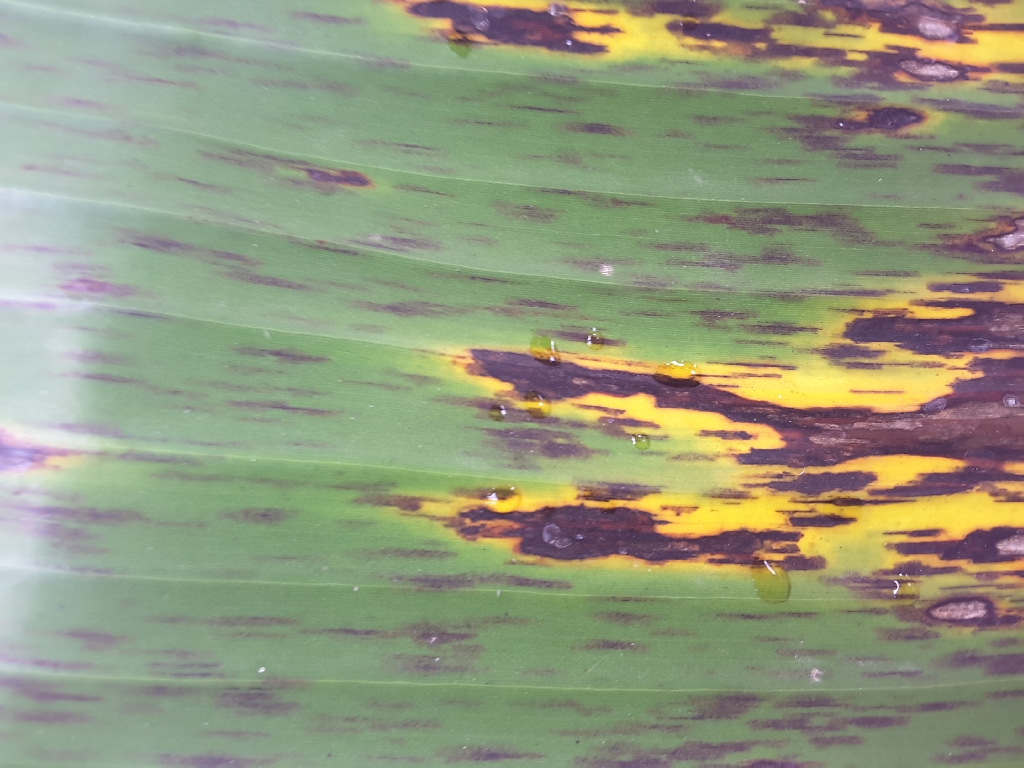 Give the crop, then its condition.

banana, black sigatoka
